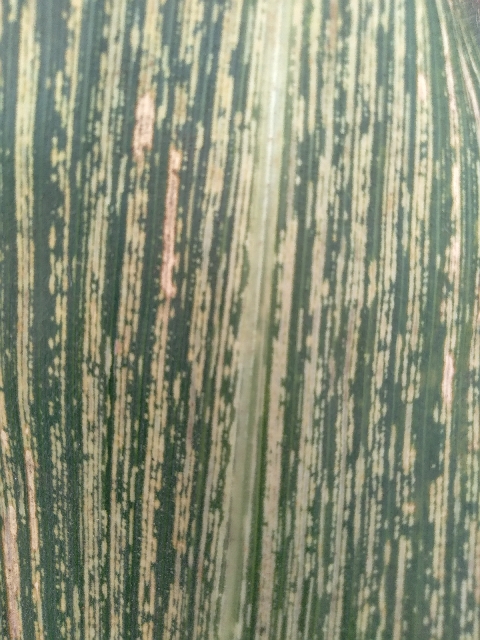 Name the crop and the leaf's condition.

maize, maize streak virus
